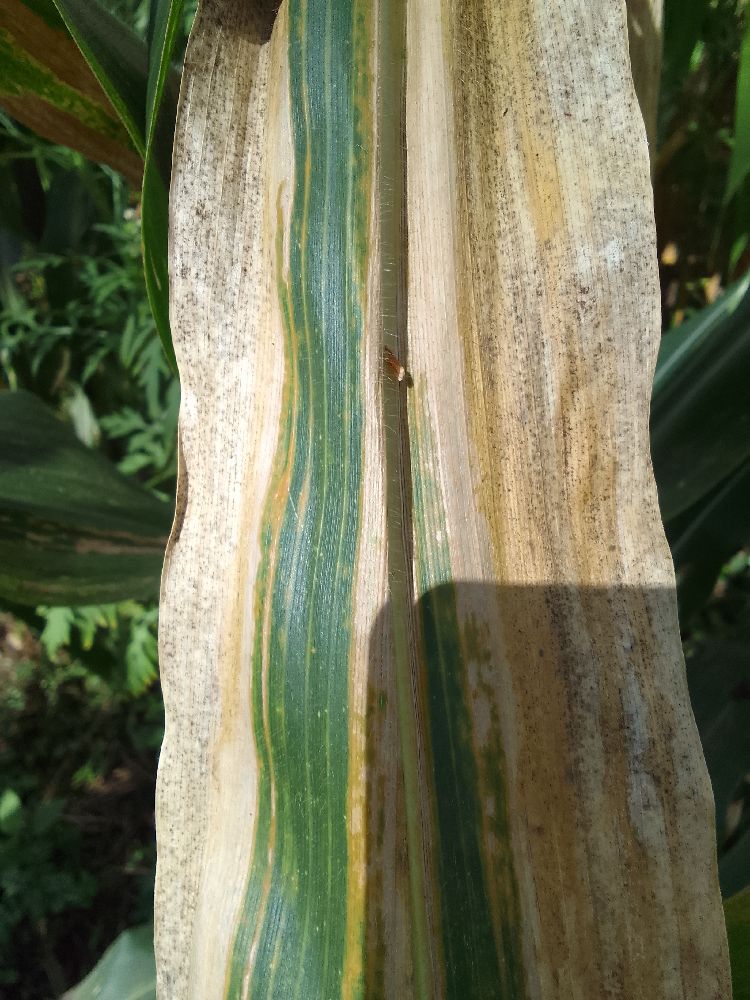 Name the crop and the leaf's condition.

maize, maize lethal necrosis
